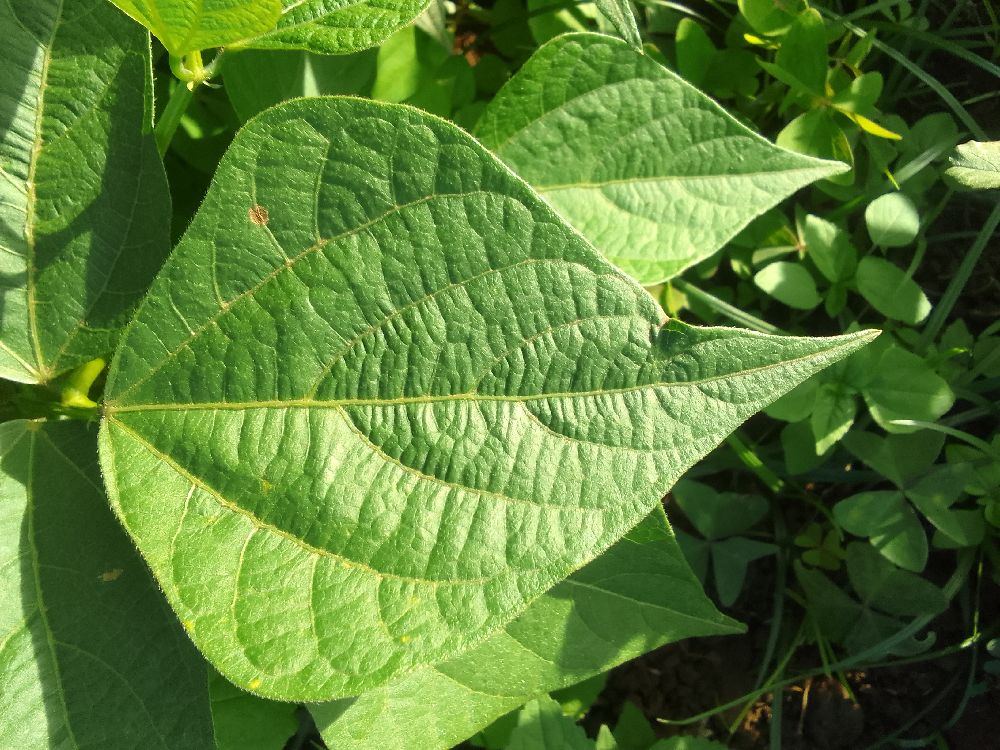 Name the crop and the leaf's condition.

common bean, healthy
